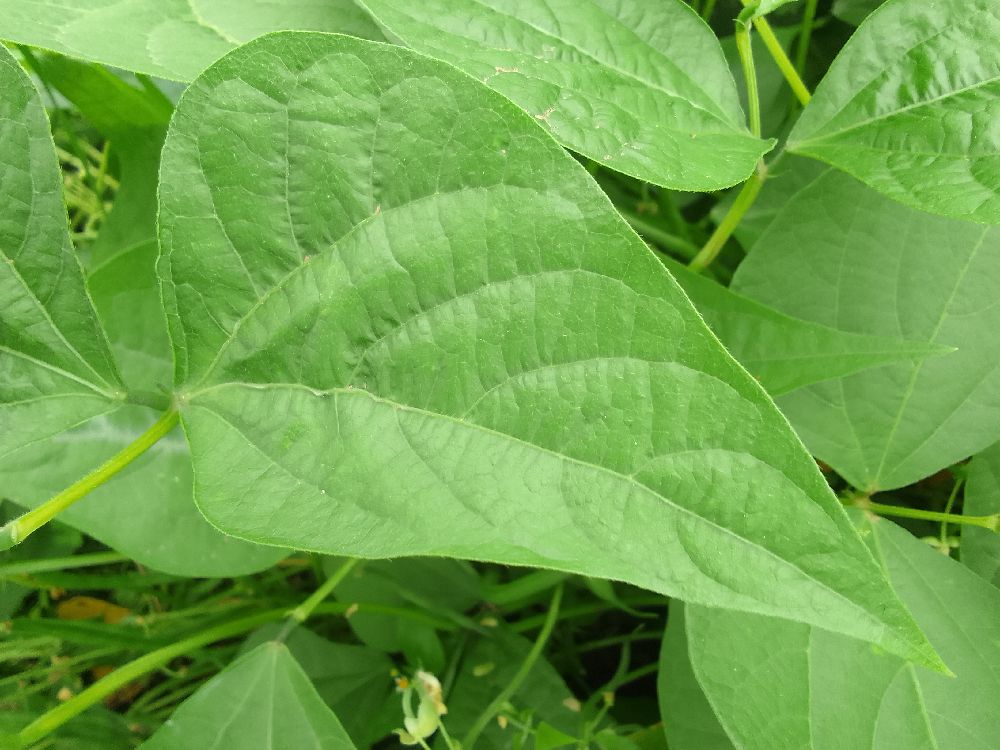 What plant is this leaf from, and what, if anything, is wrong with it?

common bean, healthy
